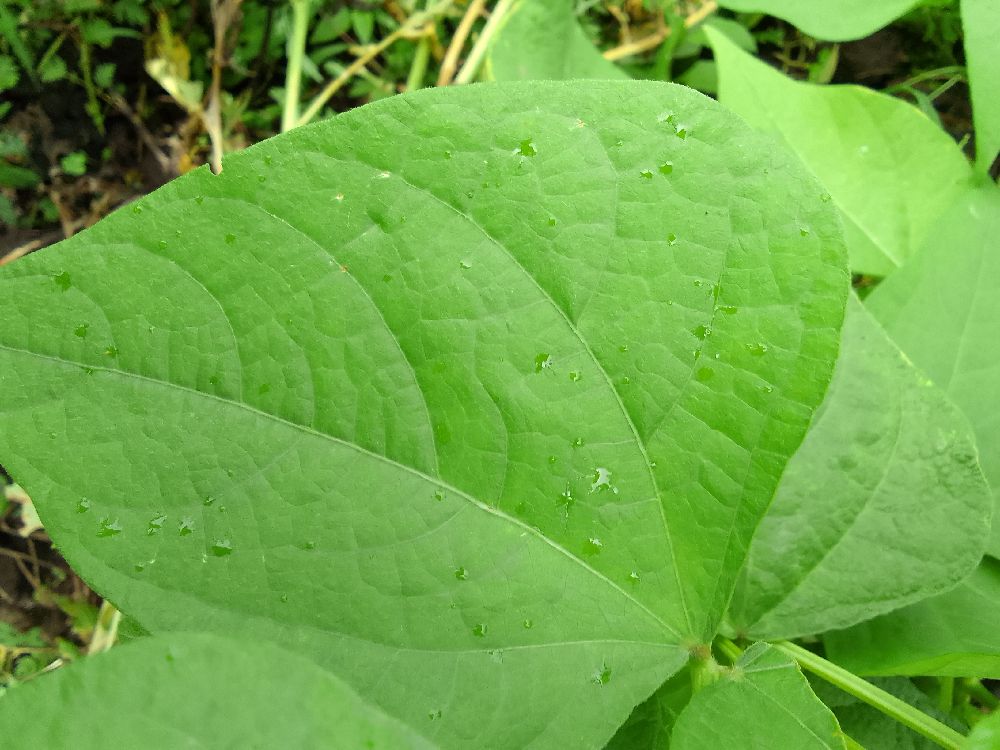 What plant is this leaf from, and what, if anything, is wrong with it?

common bean, healthy
